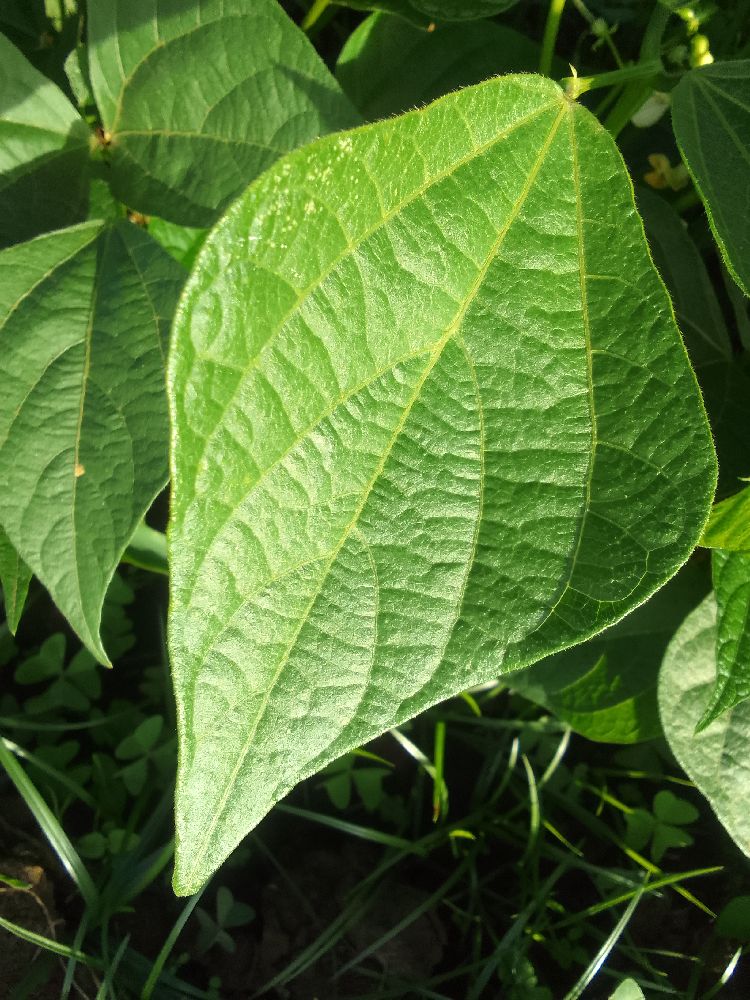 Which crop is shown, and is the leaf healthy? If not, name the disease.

common bean, healthy
